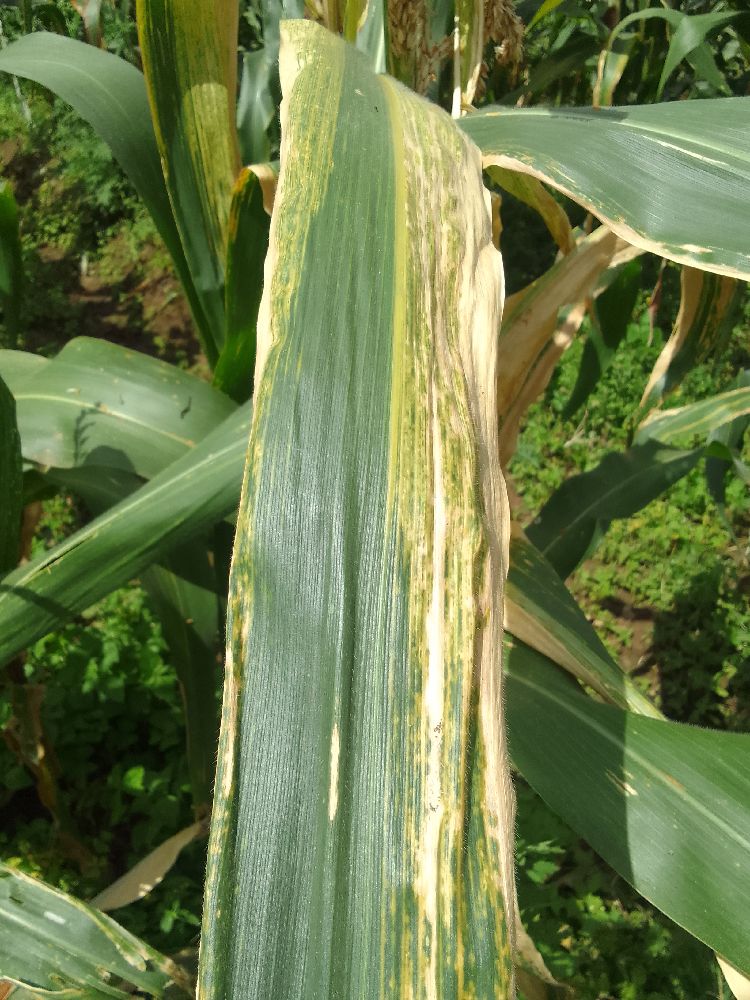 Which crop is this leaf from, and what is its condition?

maize, maize lethal necrosis
